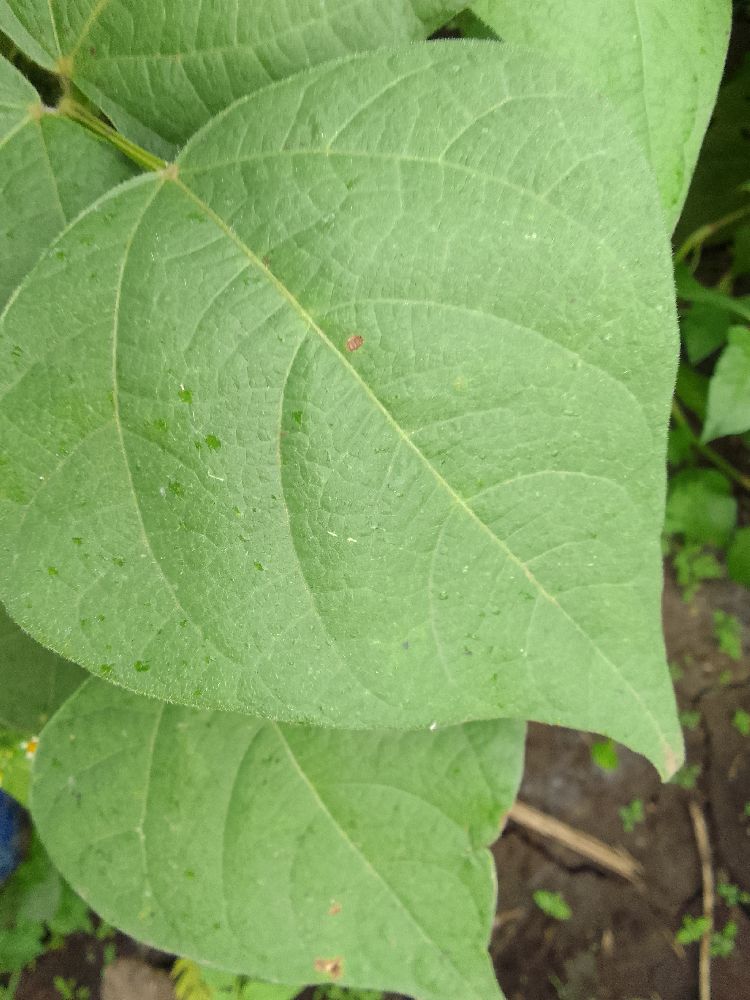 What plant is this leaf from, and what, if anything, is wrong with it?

common bean, healthy
